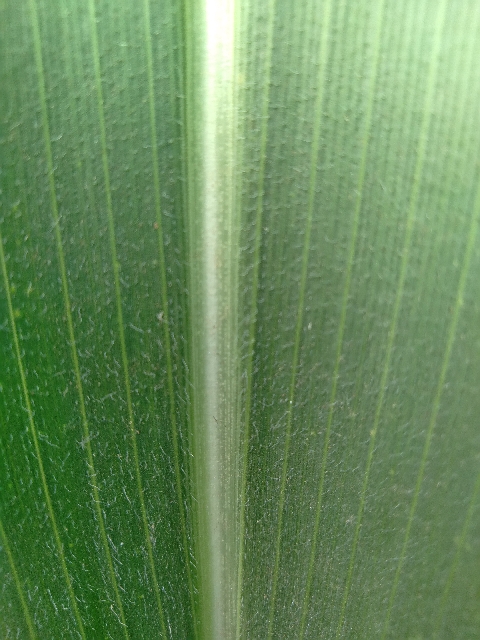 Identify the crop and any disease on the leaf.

maize, healthy
